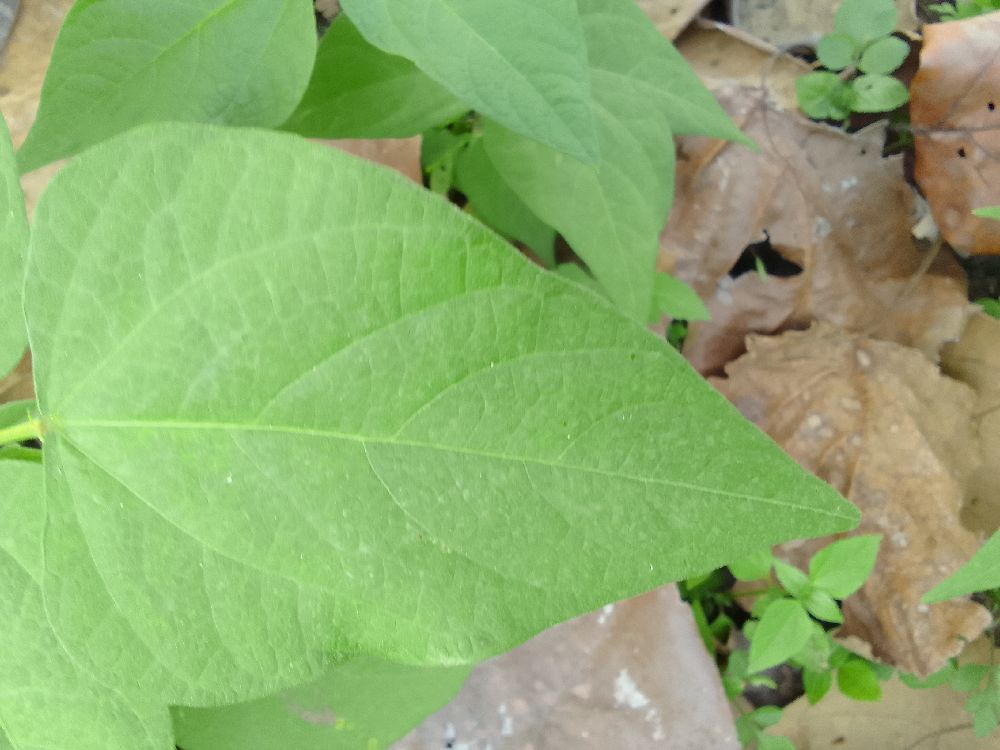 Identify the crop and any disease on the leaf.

common bean, healthy
